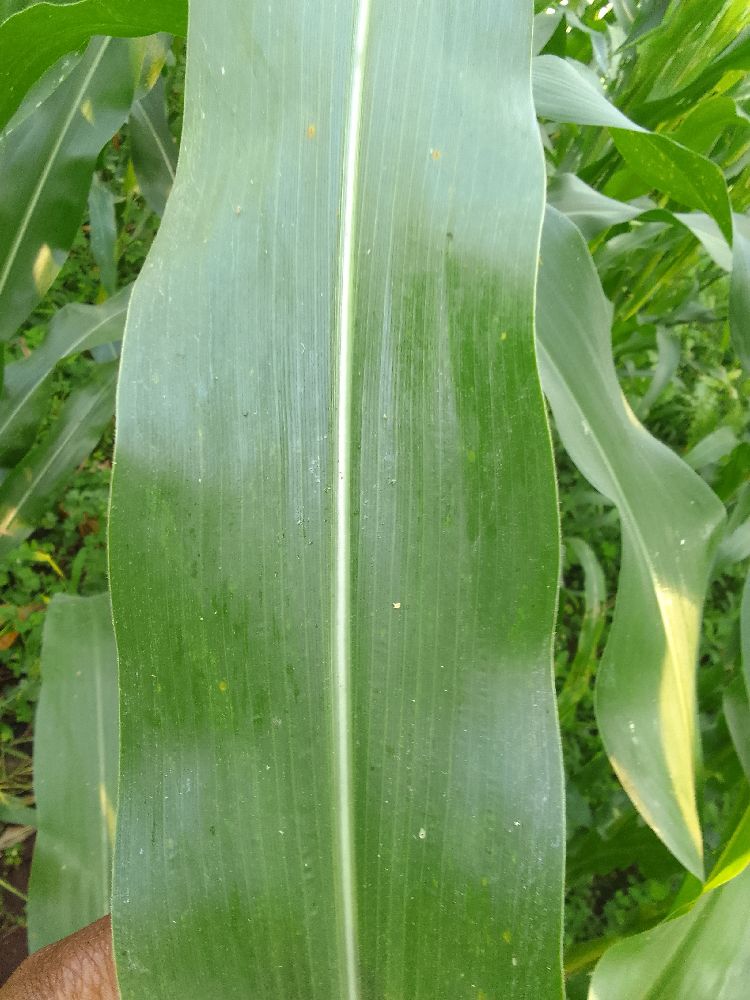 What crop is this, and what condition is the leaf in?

maize, healthy
